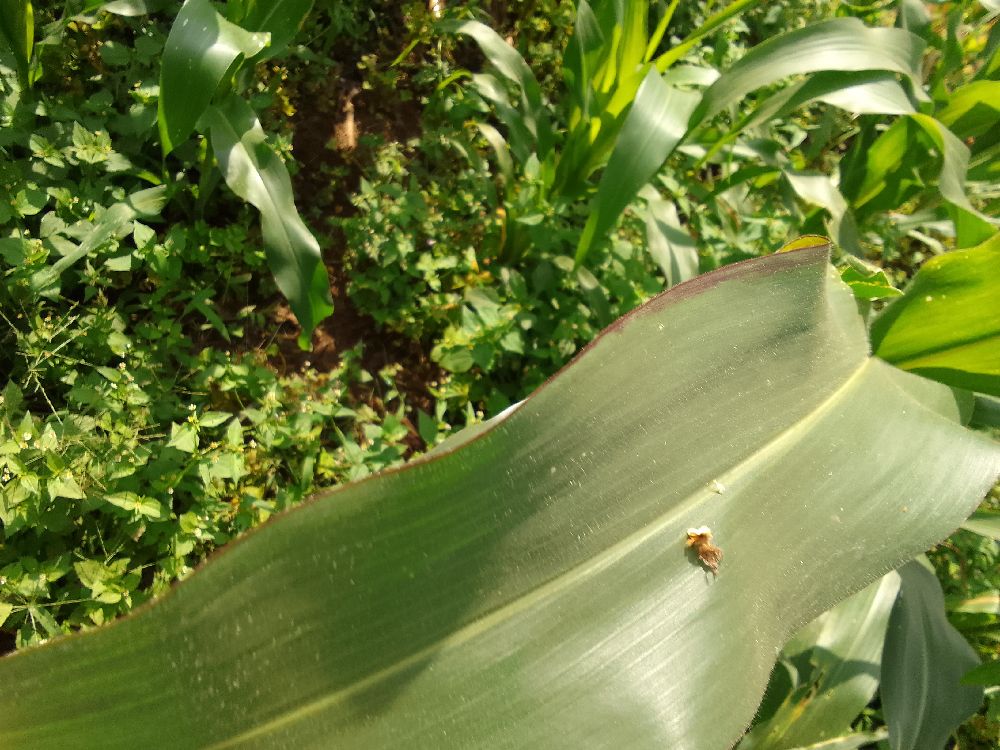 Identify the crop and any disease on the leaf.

maize, healthy
